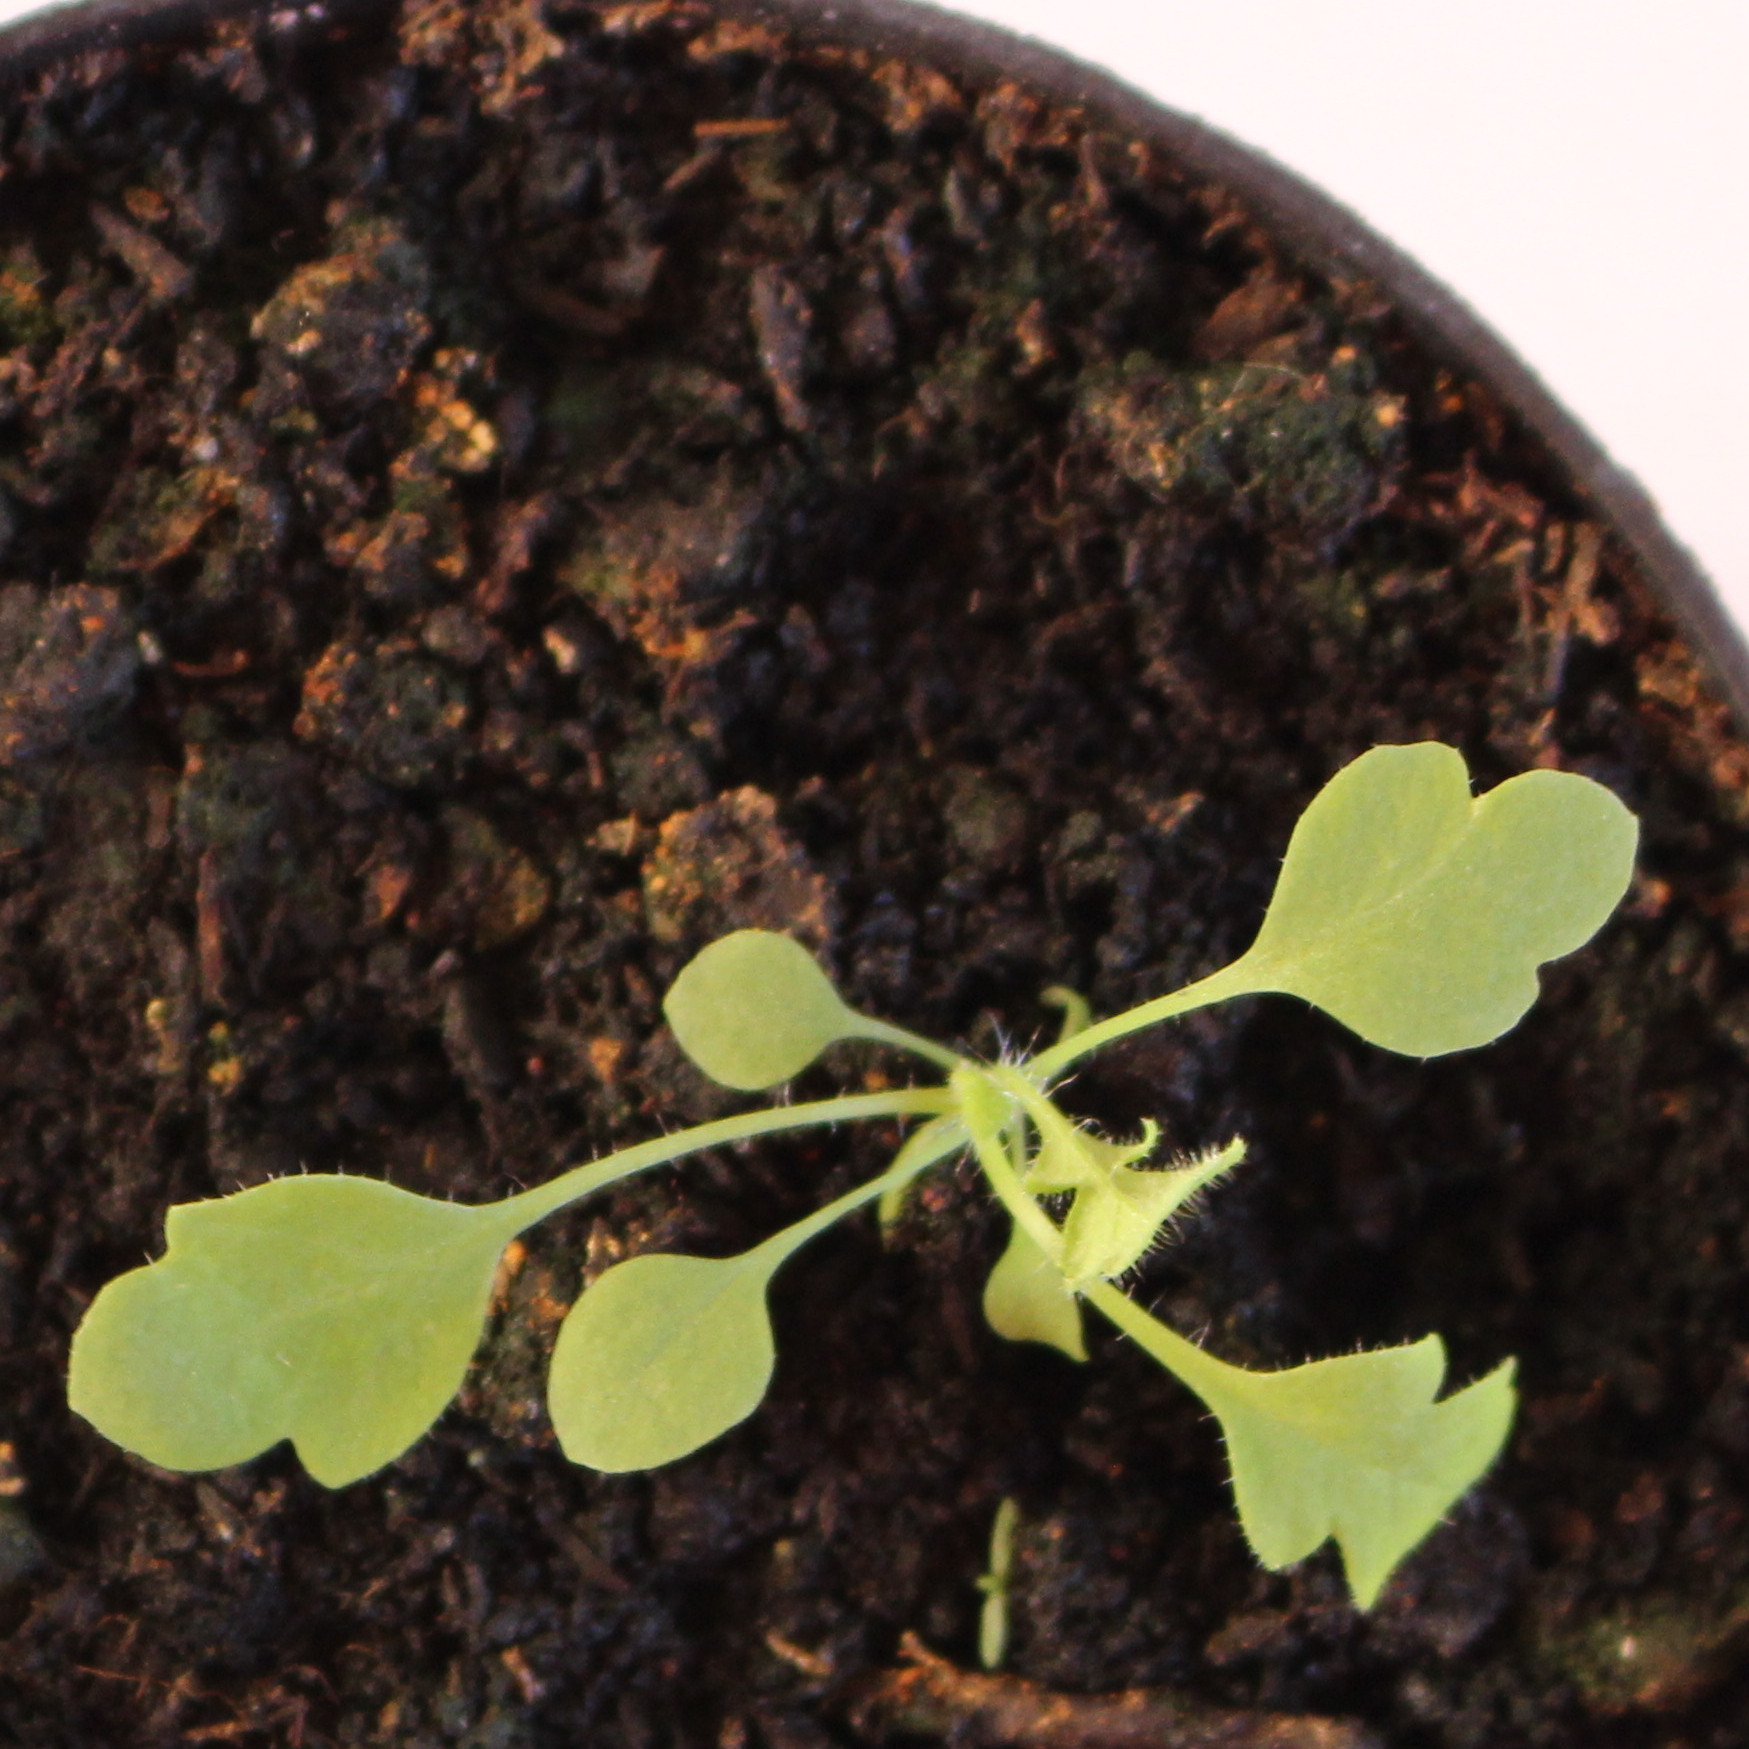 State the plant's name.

Papaver rhoeas
